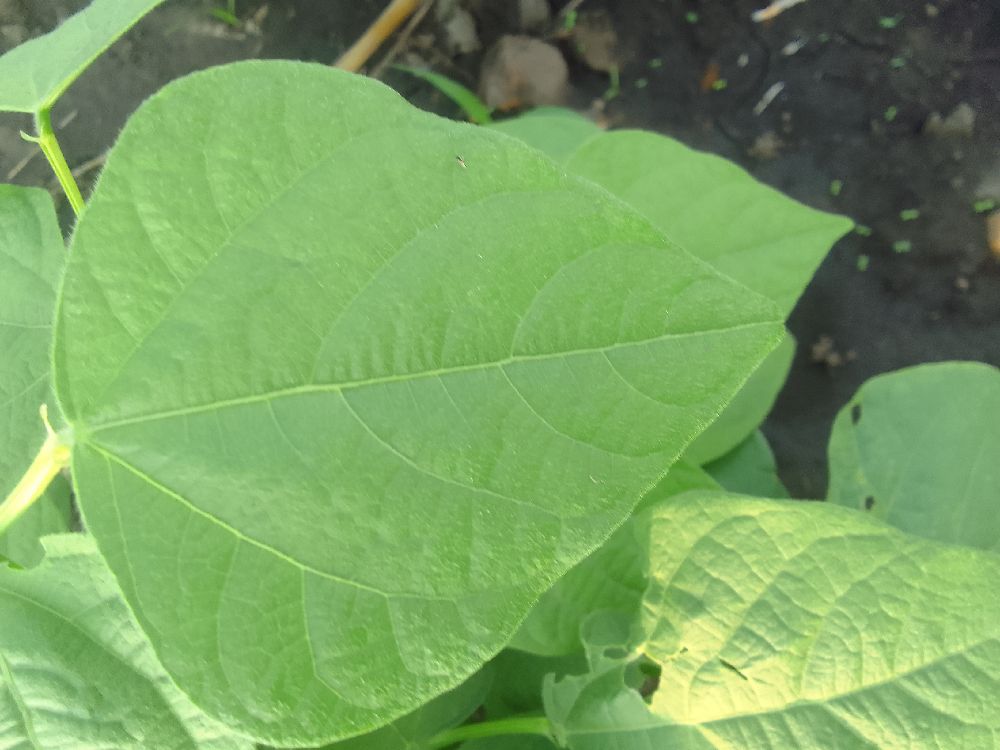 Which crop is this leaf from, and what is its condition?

common bean, healthy
